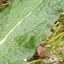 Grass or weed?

structured weed
